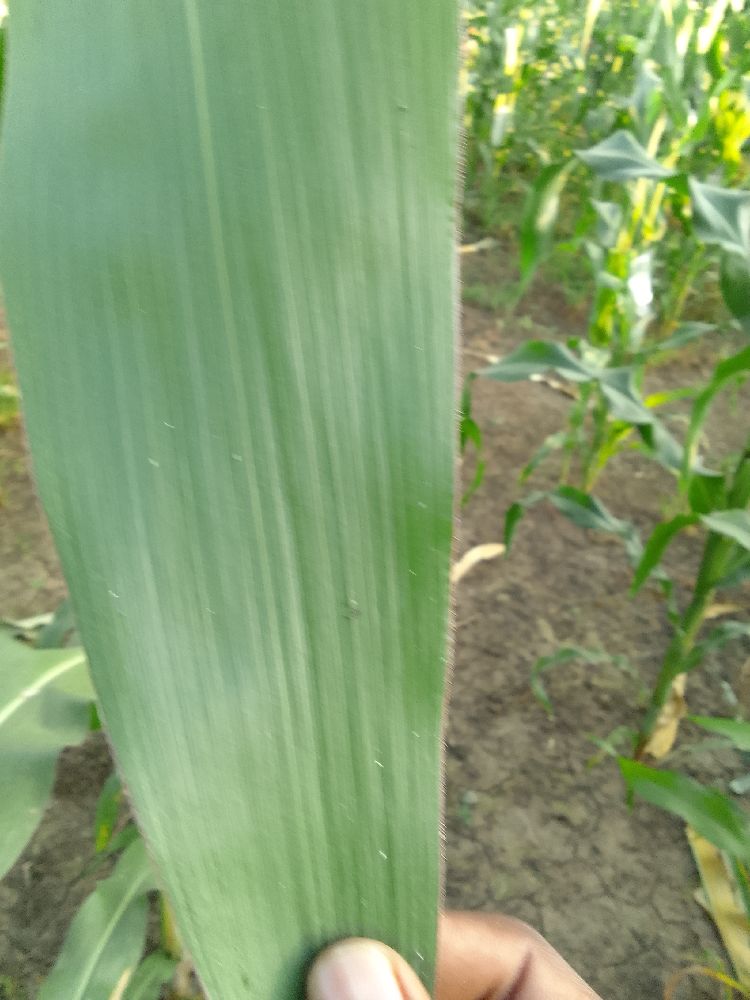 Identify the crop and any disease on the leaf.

maize, healthy
